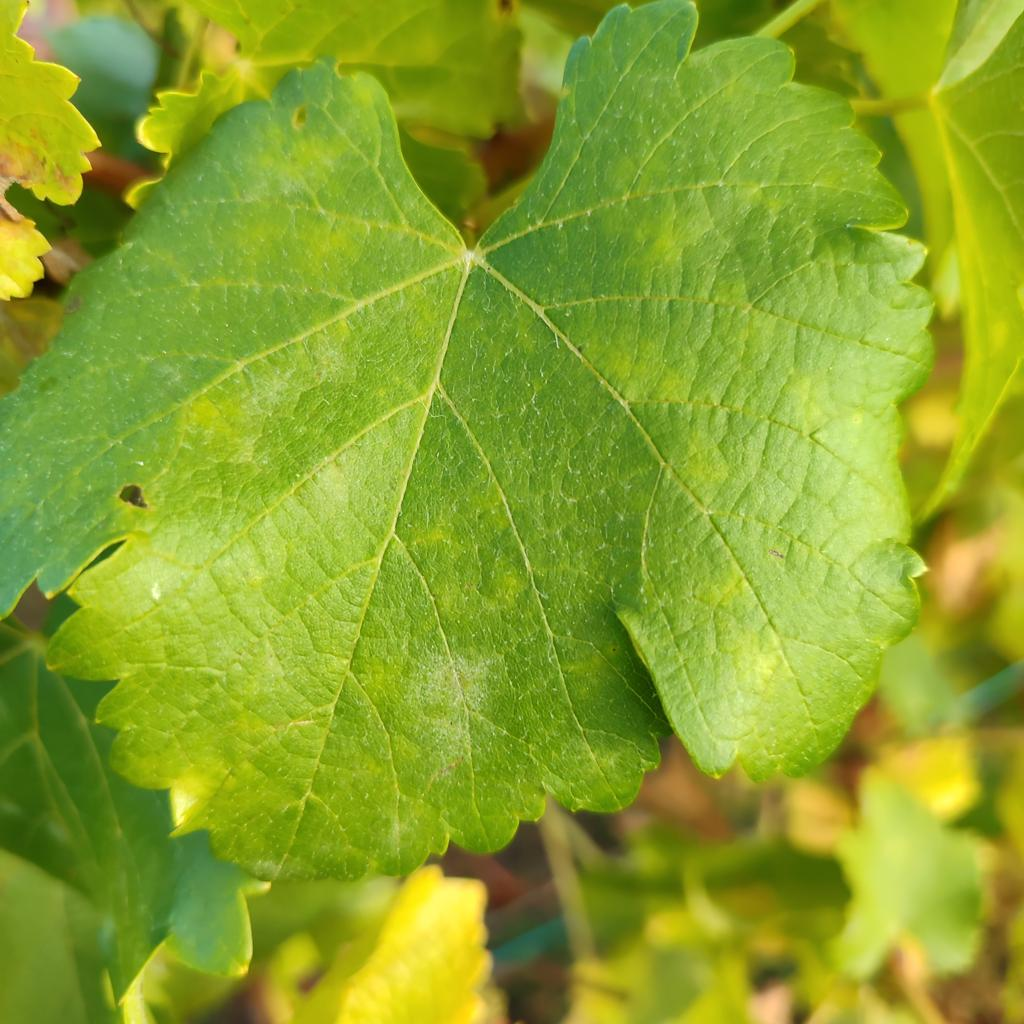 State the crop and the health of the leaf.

grapevine, powdery mildew
